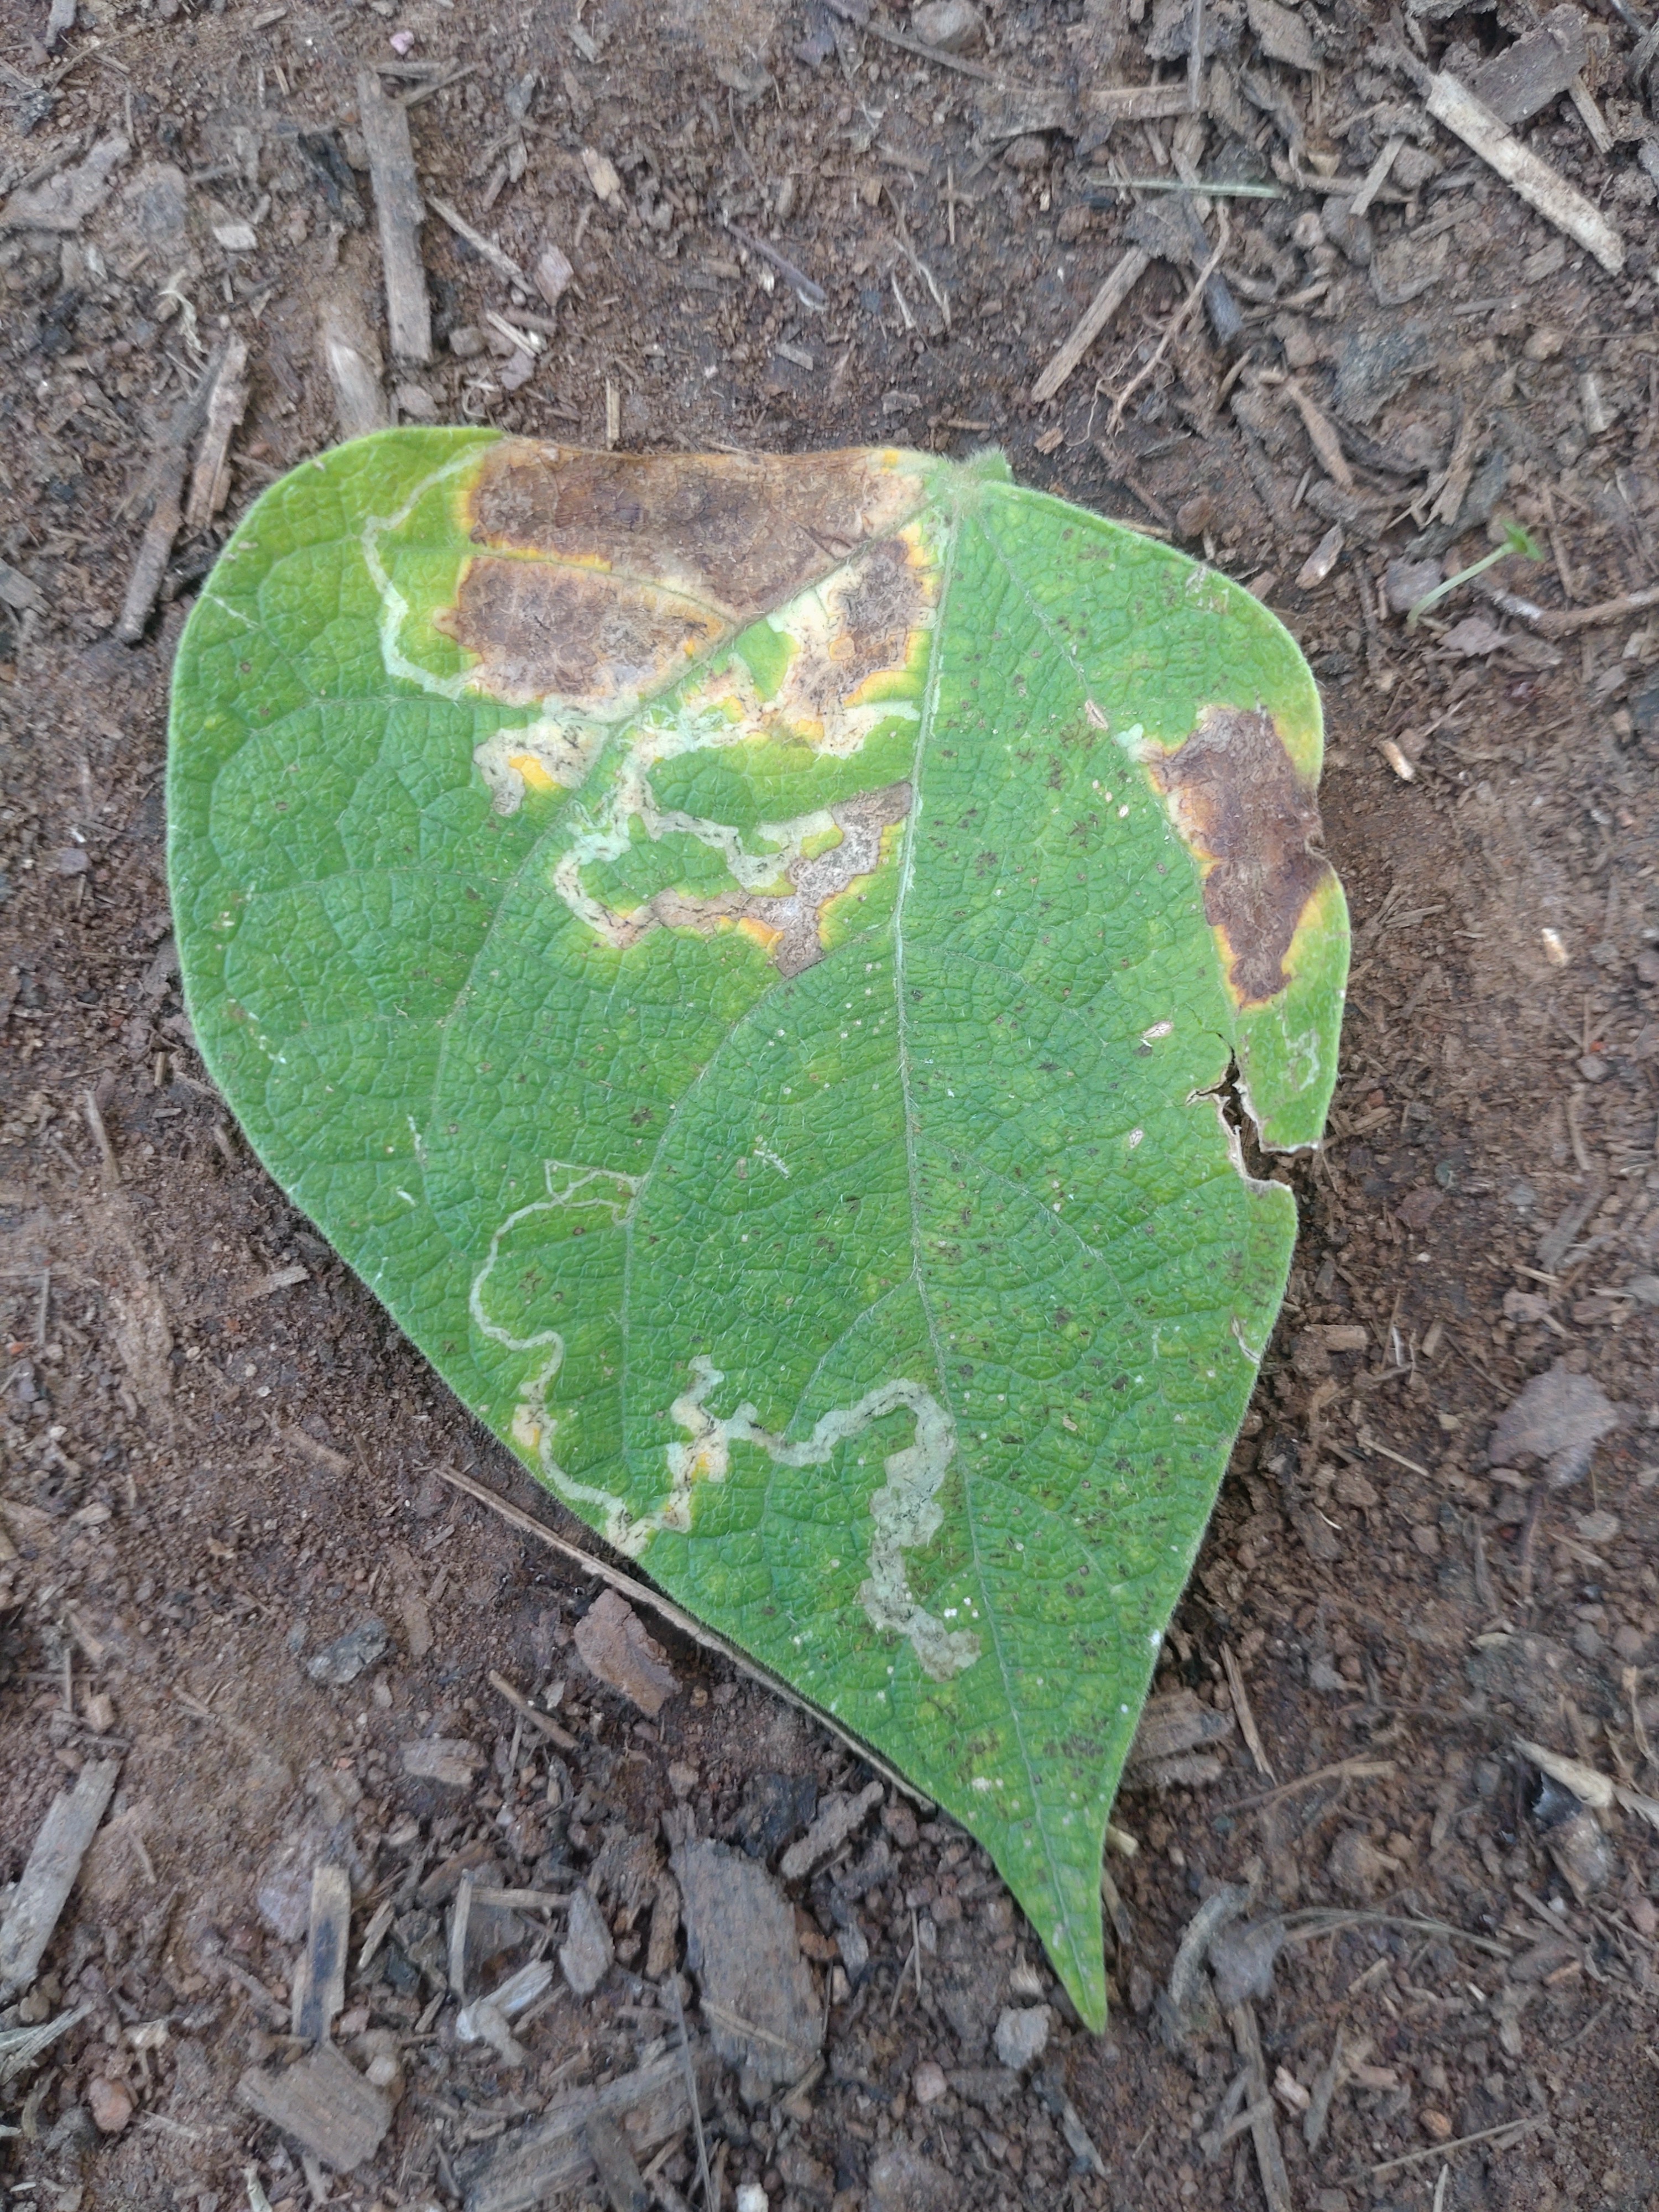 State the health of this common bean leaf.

anthracnose
